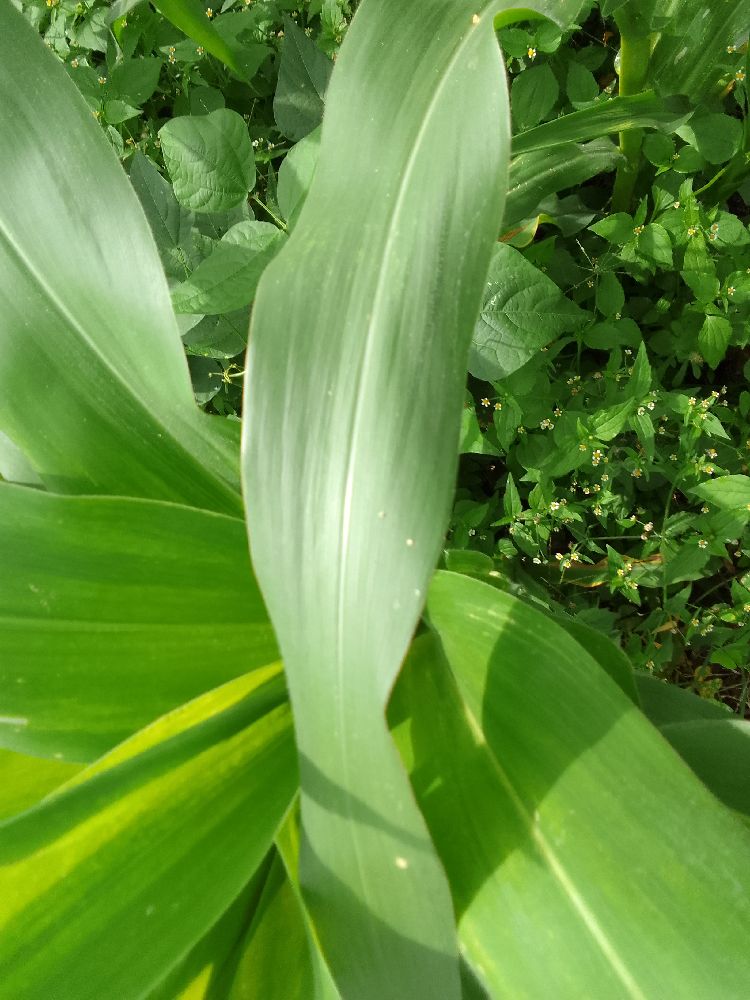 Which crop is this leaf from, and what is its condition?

maize, healthy
